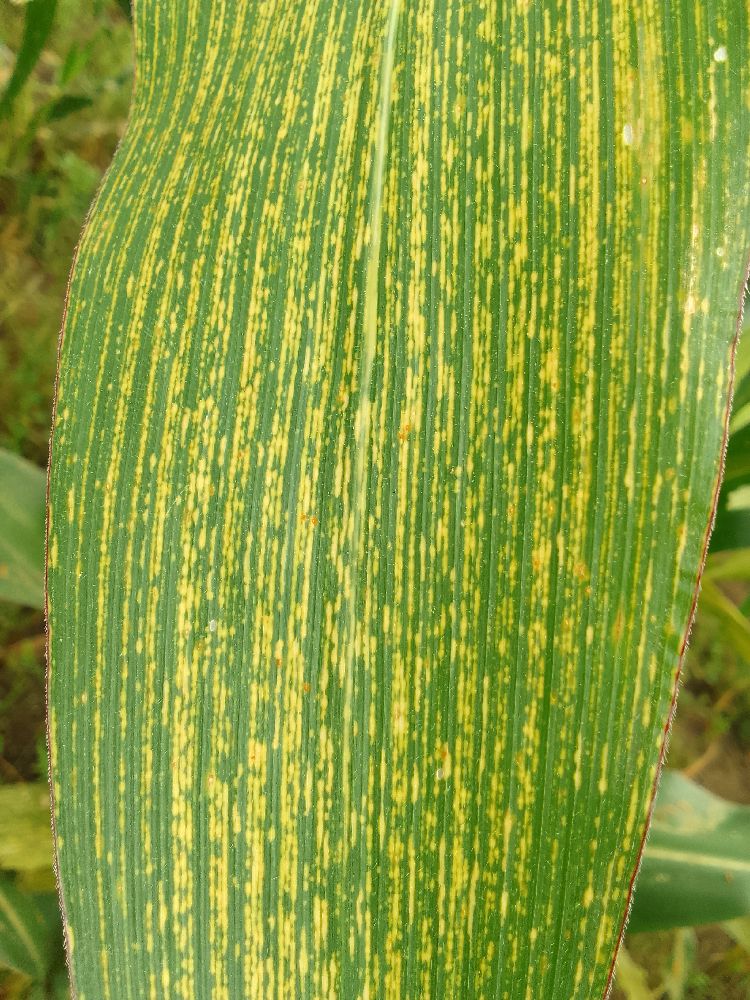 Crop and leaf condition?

maize, maize streak virus
